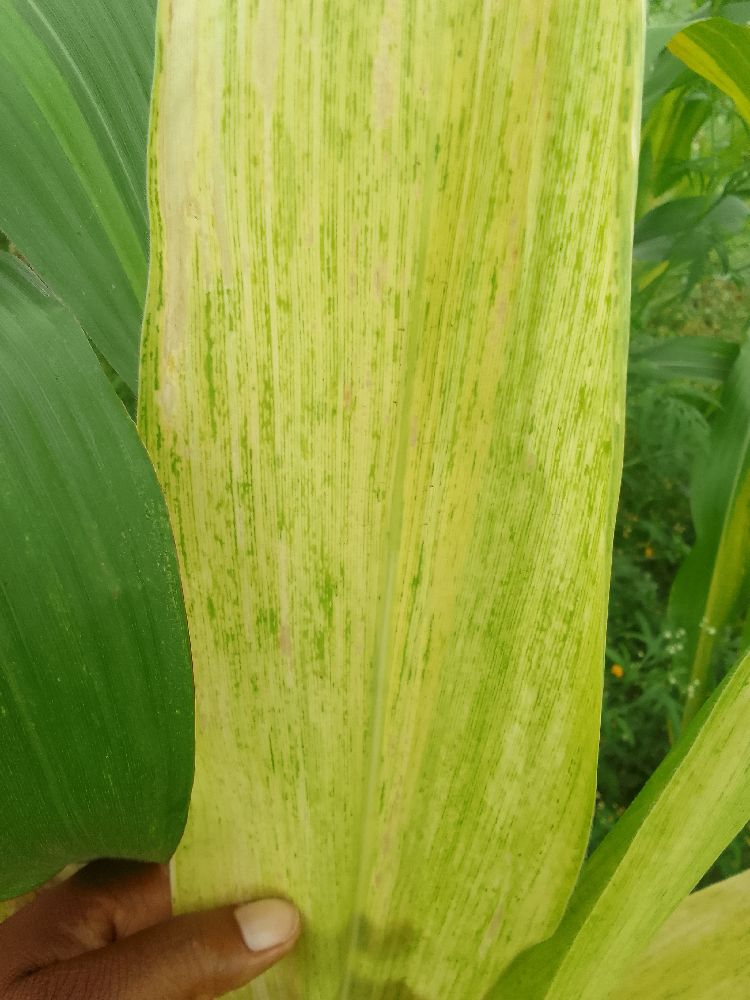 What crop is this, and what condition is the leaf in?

maize, maize lethal necrosis
